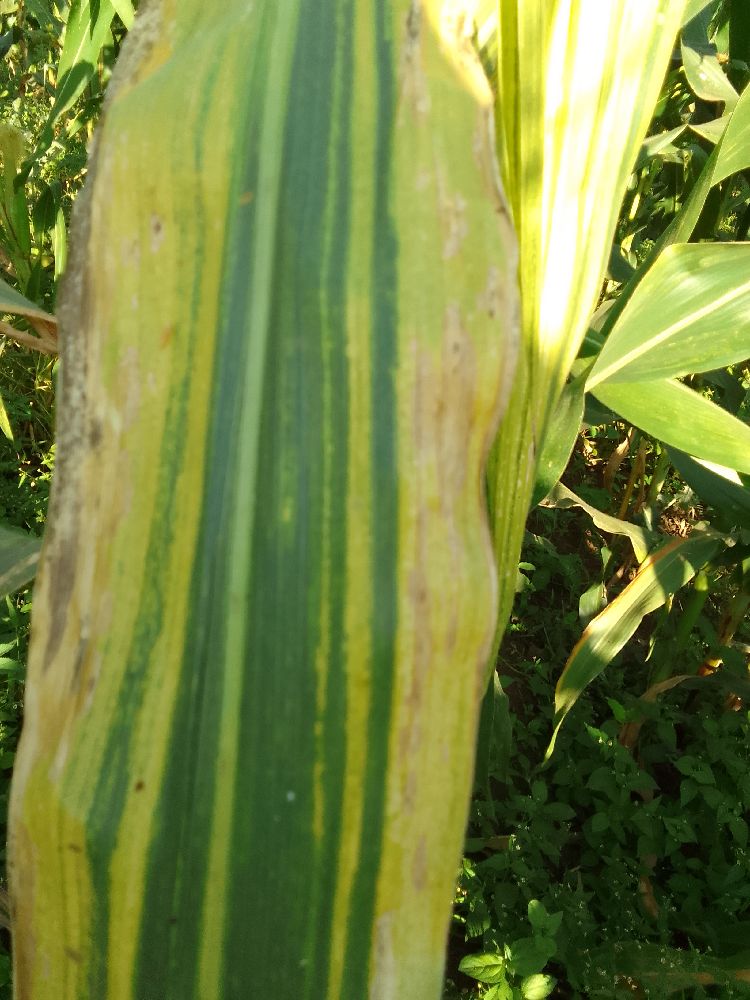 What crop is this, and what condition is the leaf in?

maize, maize lethal necrosis
